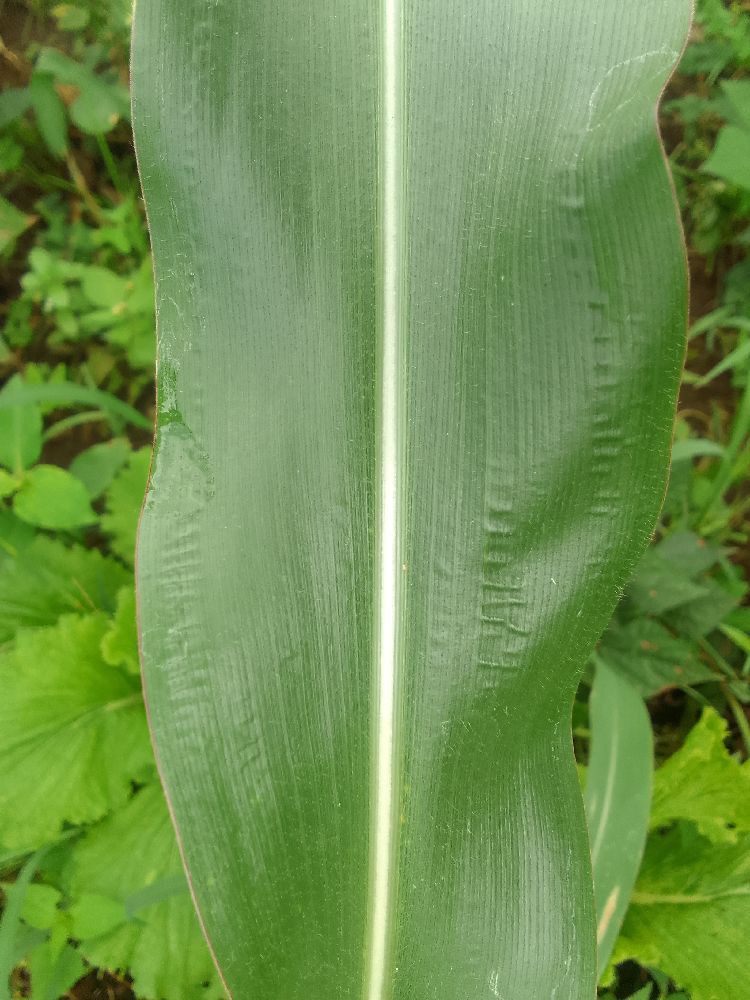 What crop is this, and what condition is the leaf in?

maize, healthy
